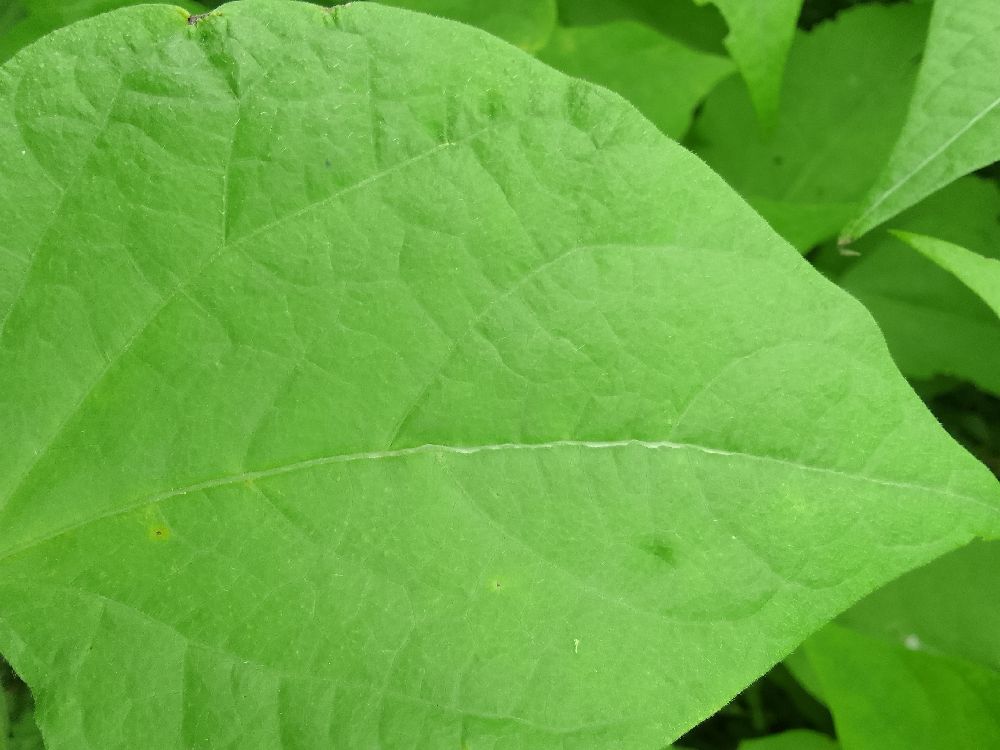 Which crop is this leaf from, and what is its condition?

common bean, healthy
